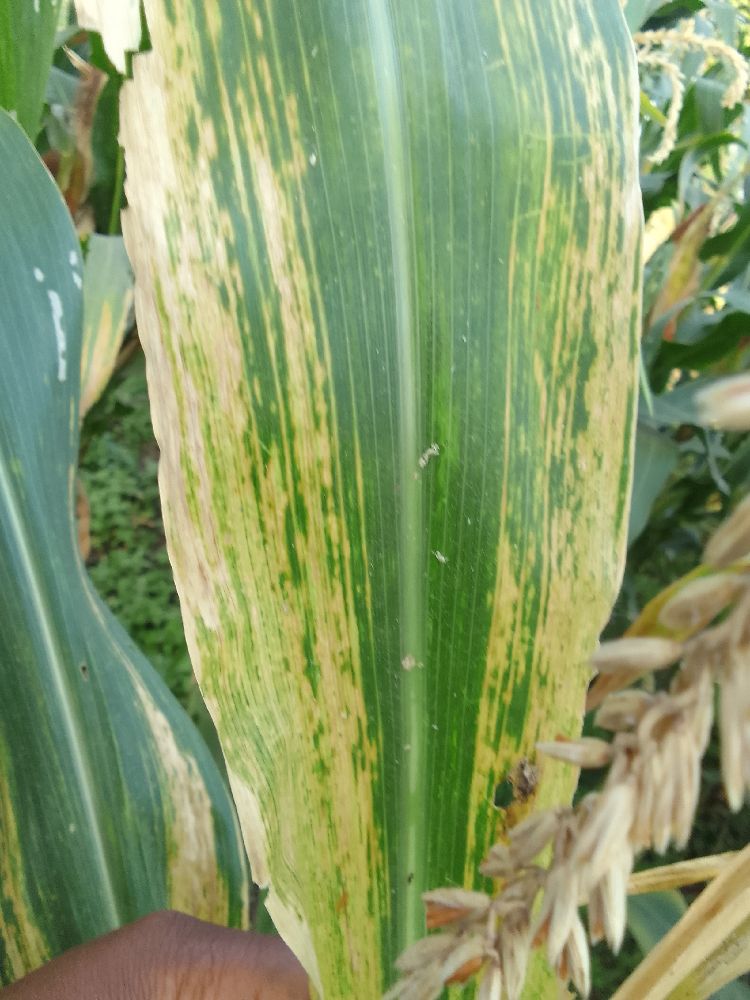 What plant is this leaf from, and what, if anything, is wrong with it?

maize, maize lethal necrosis
